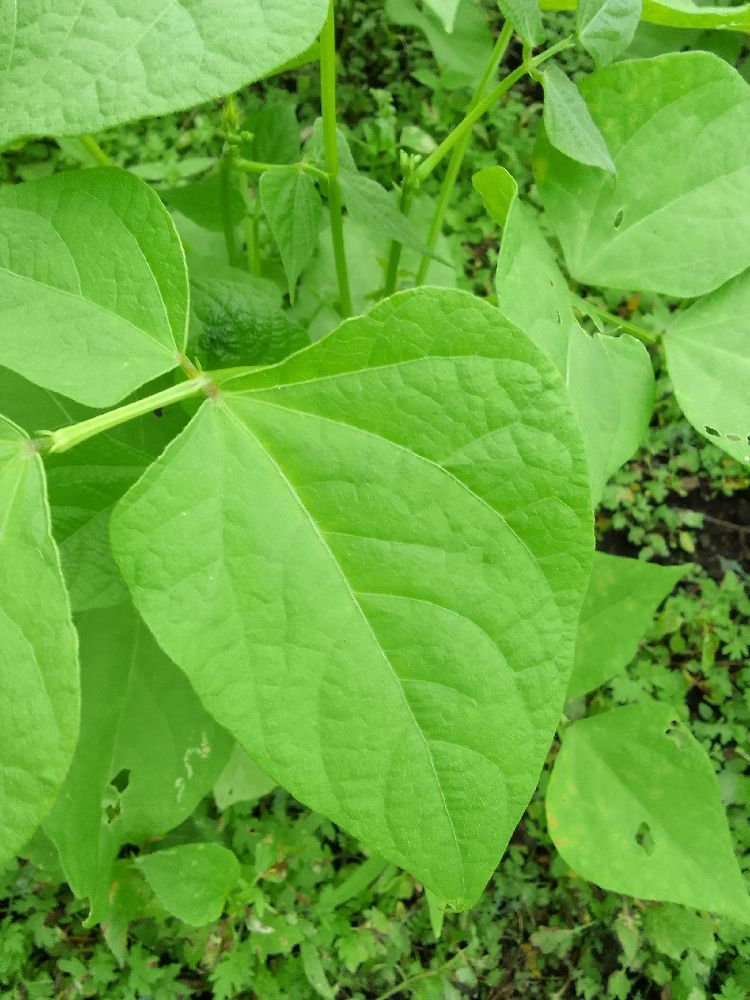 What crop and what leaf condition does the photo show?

common bean, healthy
